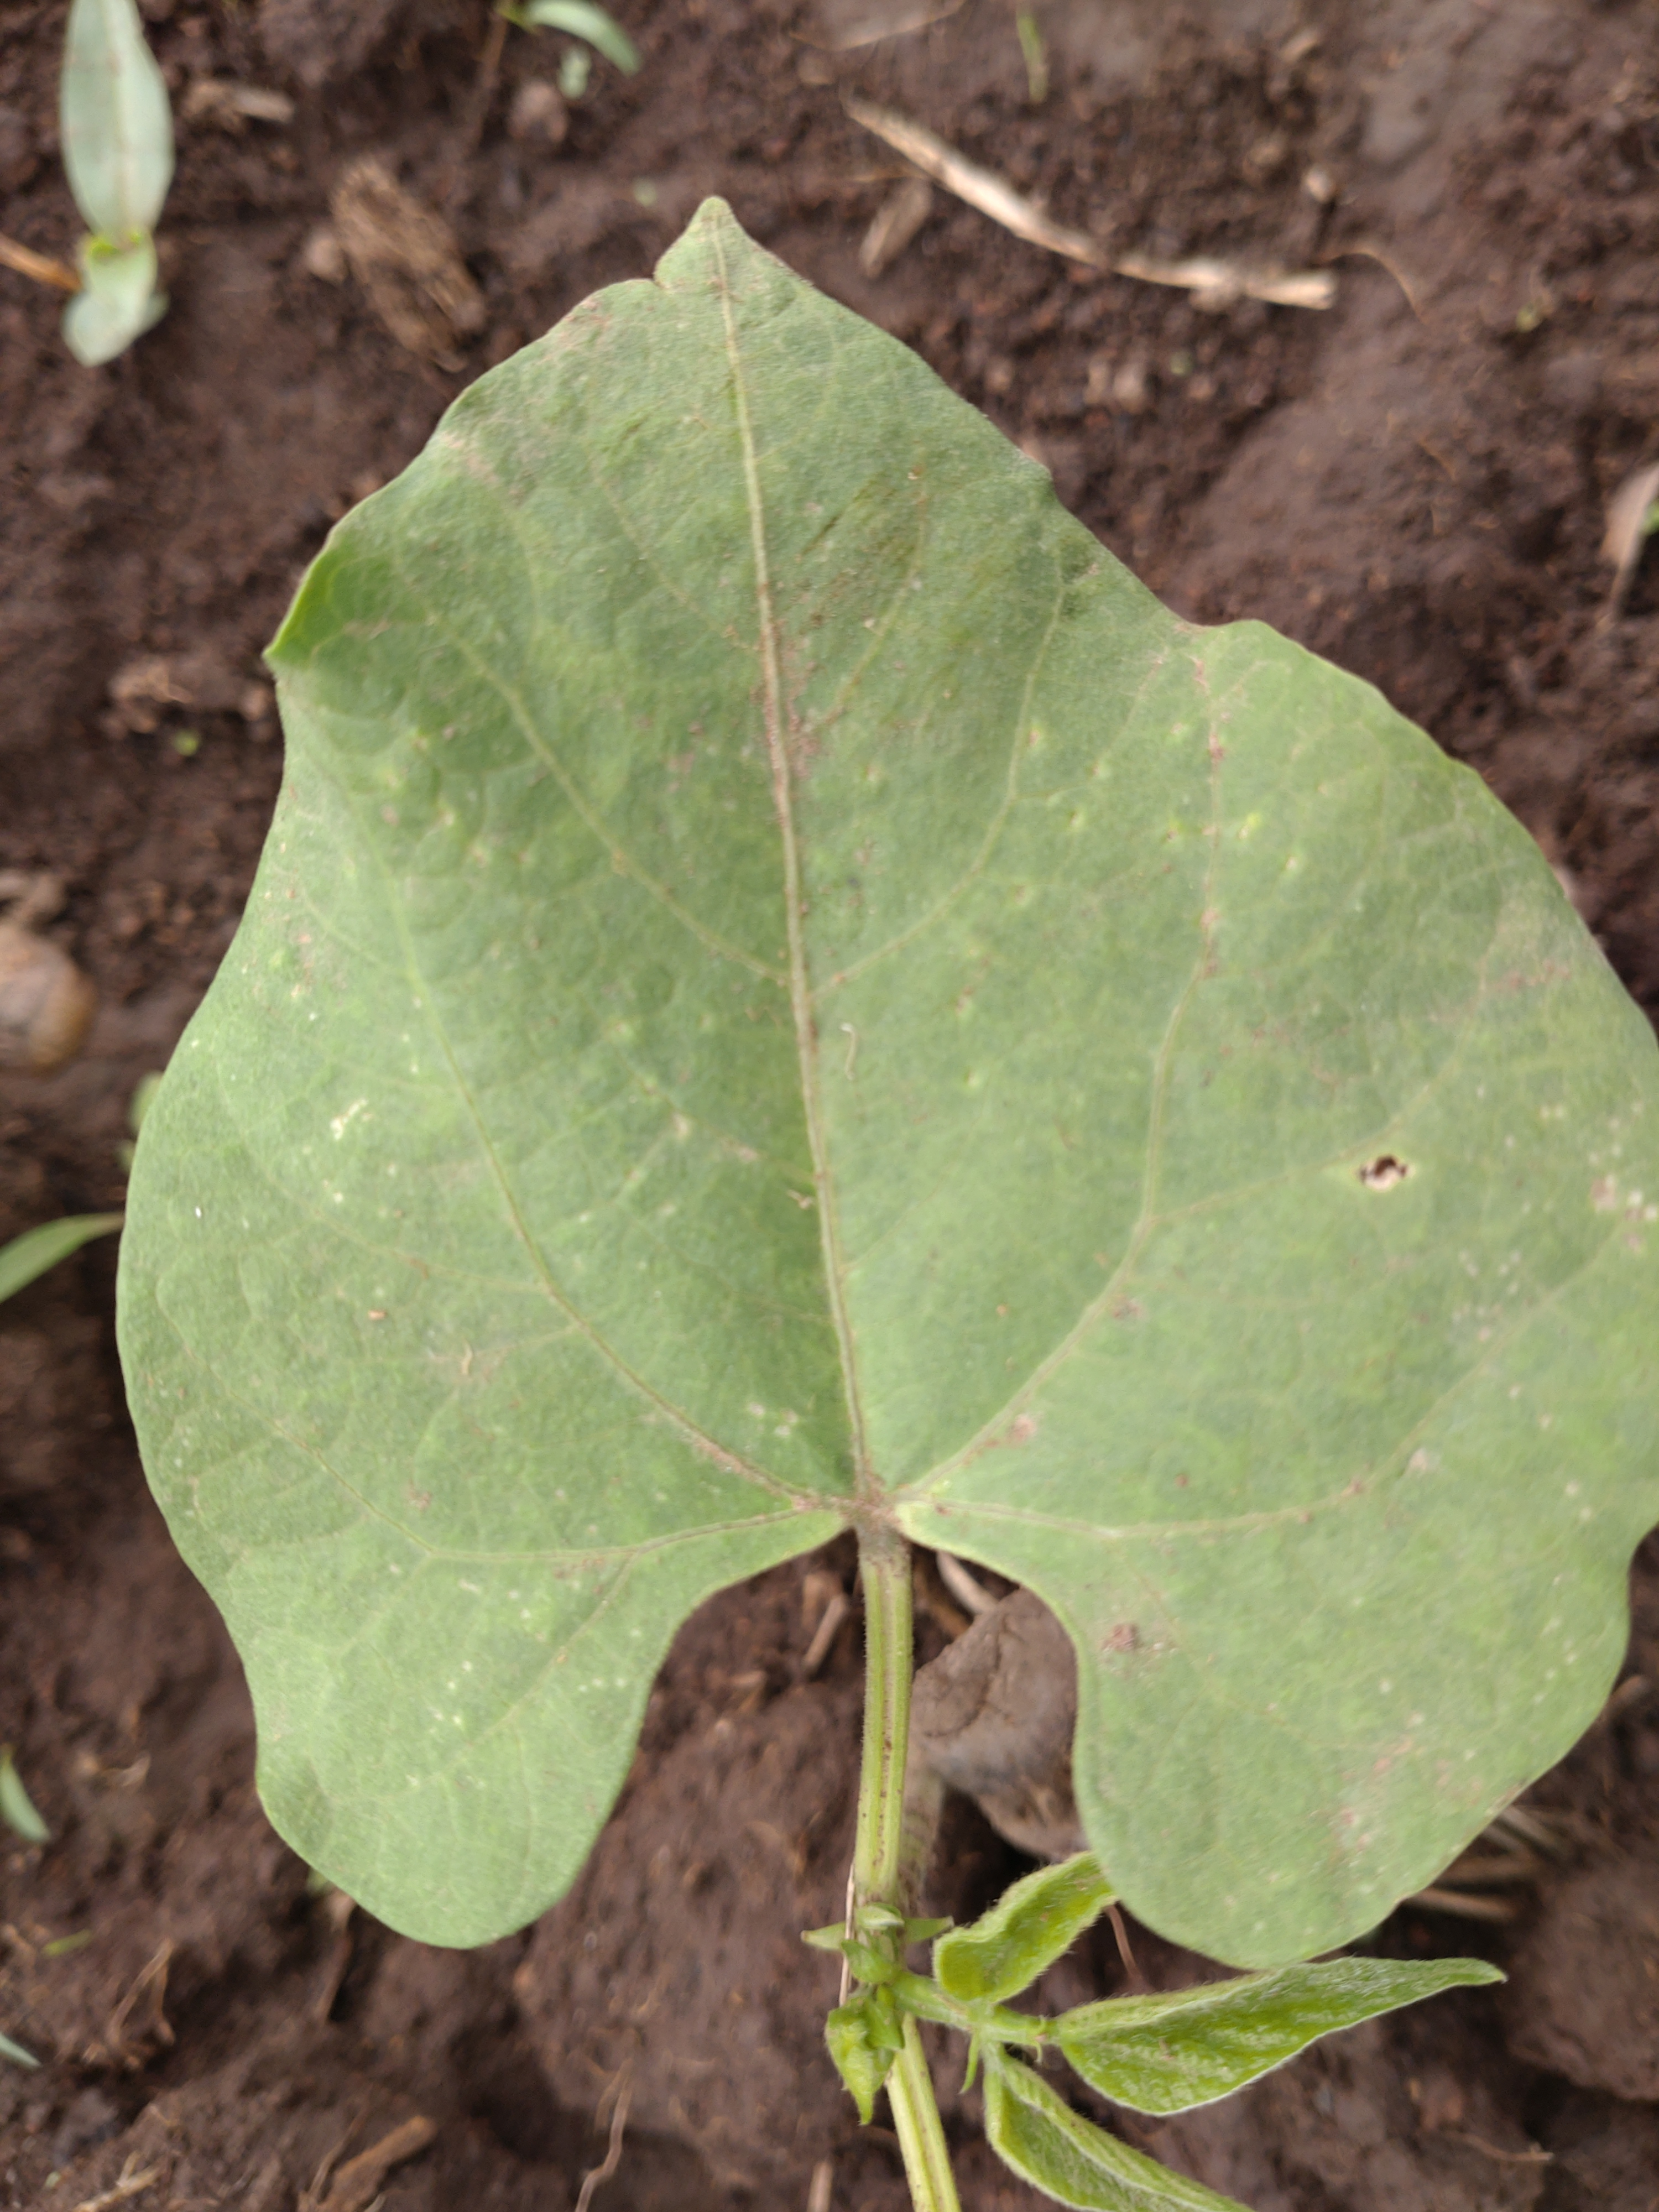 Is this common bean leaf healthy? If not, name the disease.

healthy
